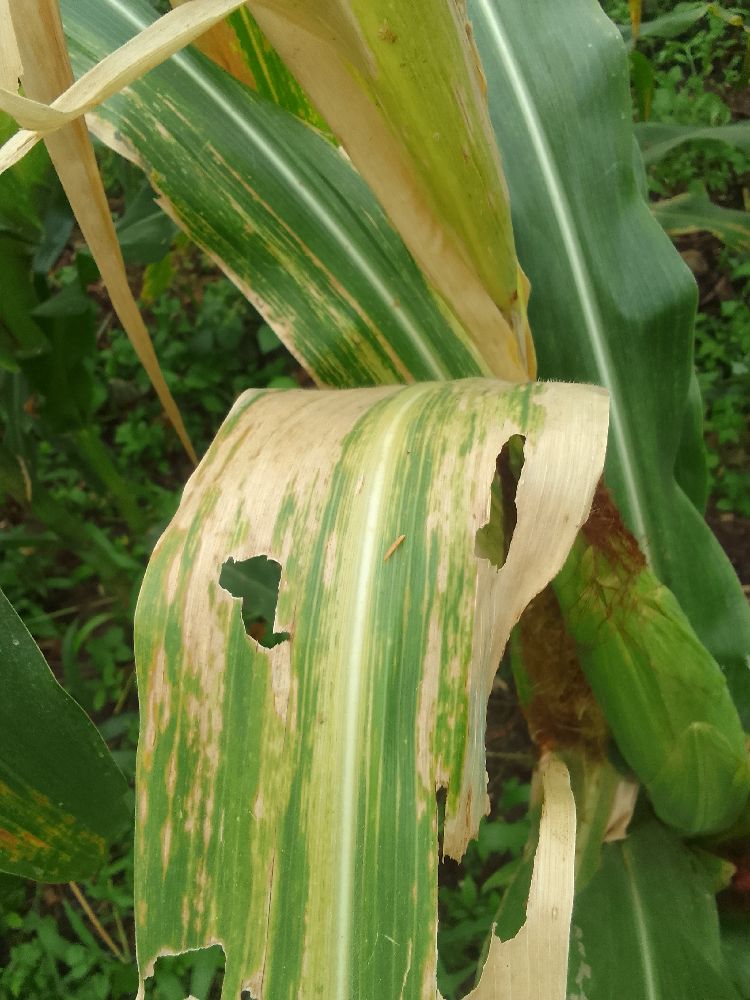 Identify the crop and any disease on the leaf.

maize, maize lethal necrosis
